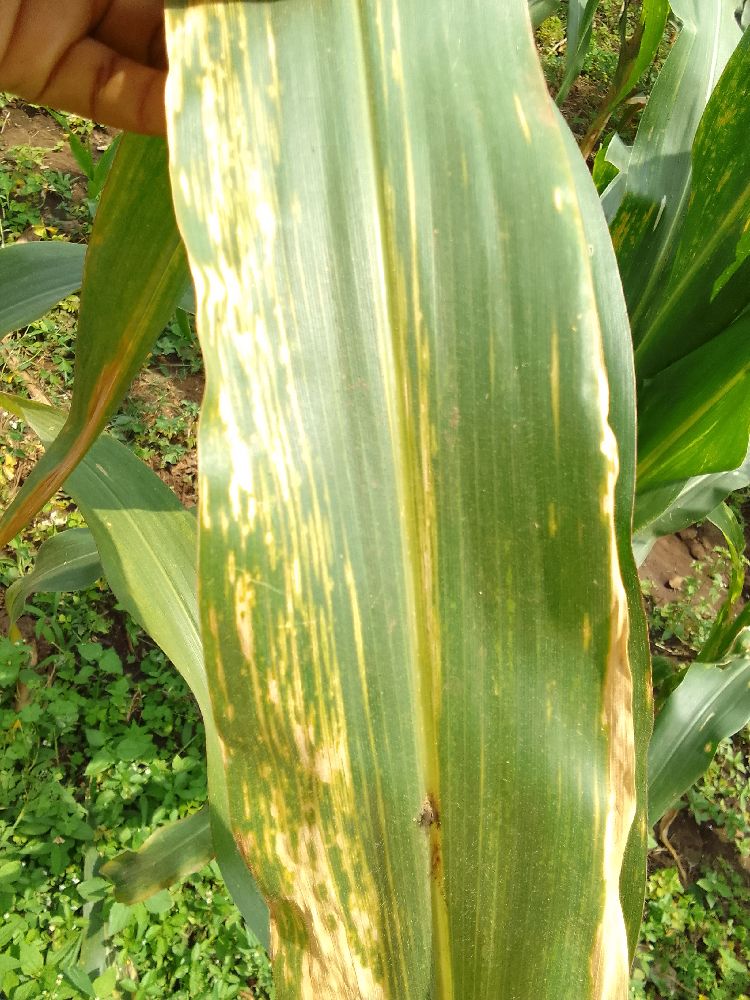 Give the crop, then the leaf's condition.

maize, maize lethal necrosis
